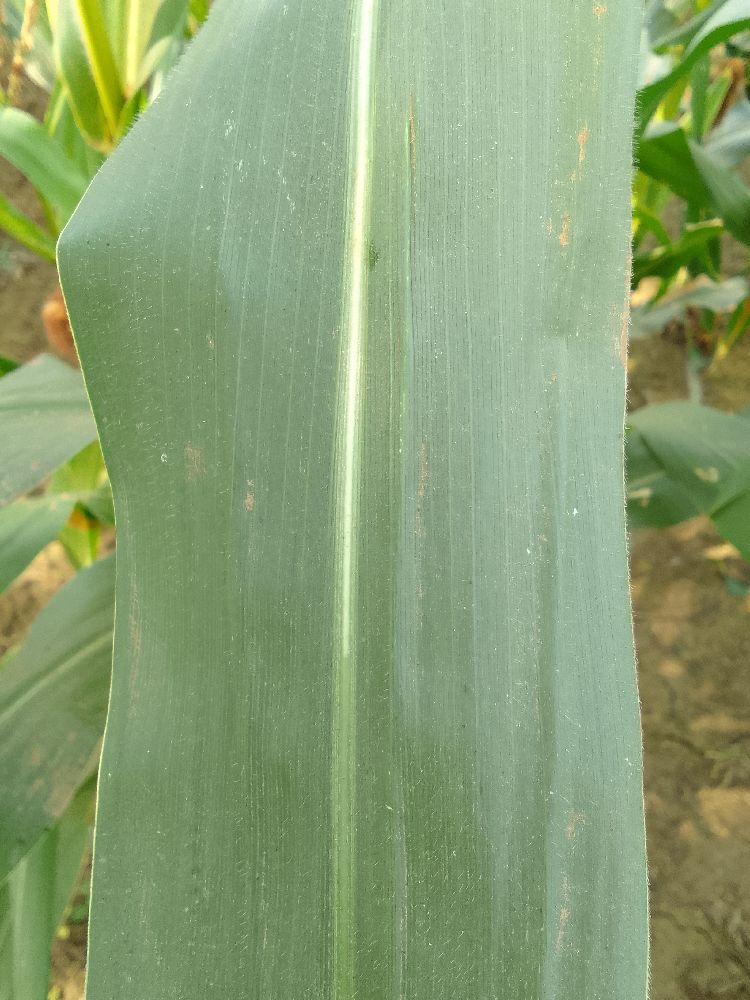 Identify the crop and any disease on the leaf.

maize, healthy
